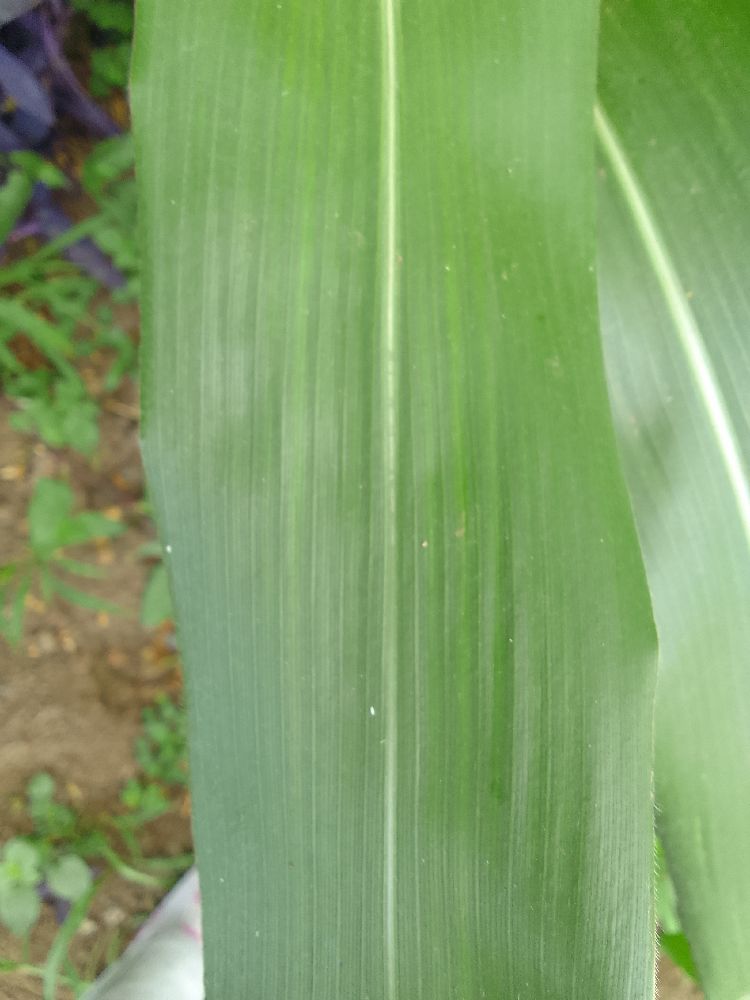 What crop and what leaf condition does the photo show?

maize, healthy
